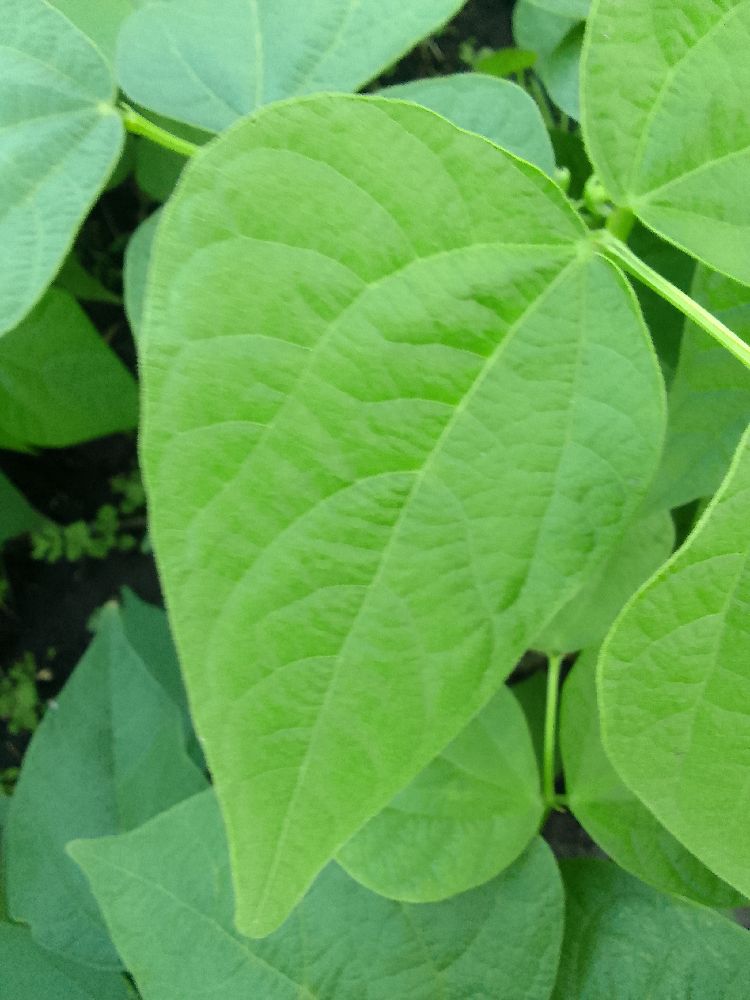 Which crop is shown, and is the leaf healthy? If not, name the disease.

common bean, healthy
